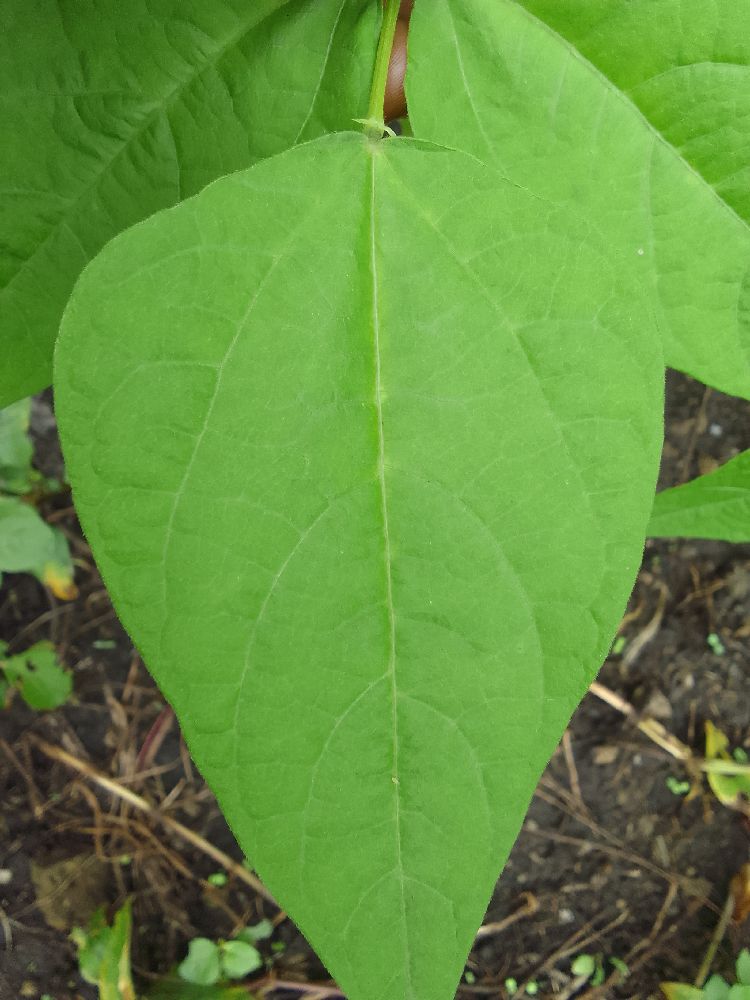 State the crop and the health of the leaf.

common bean, healthy
